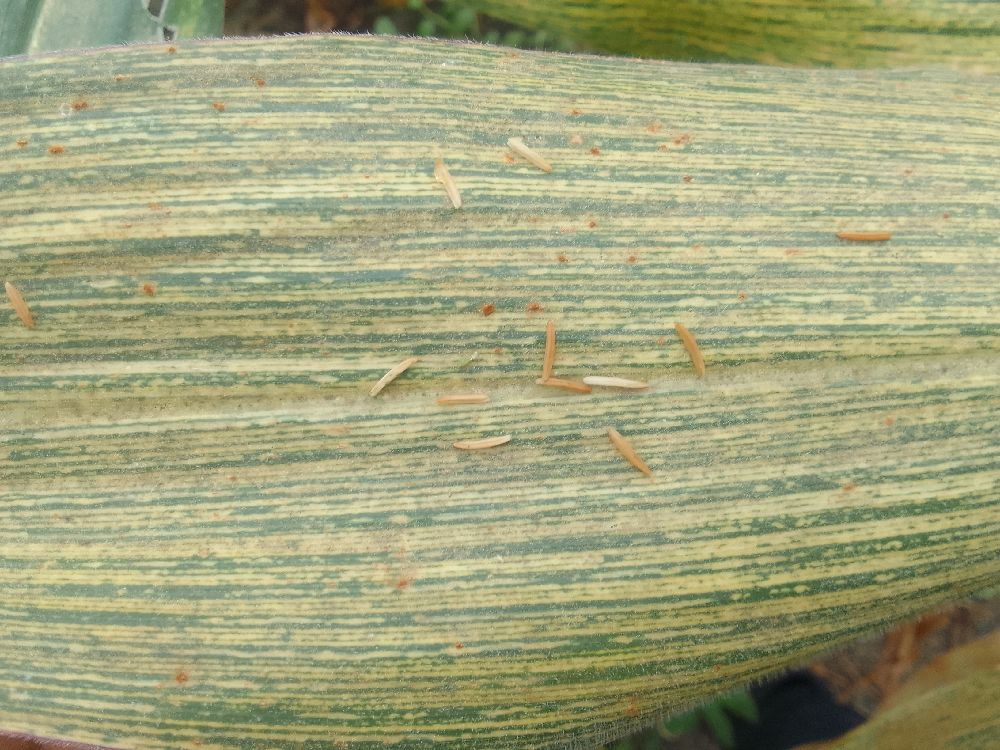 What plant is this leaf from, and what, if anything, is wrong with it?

maize, maize streak virus
